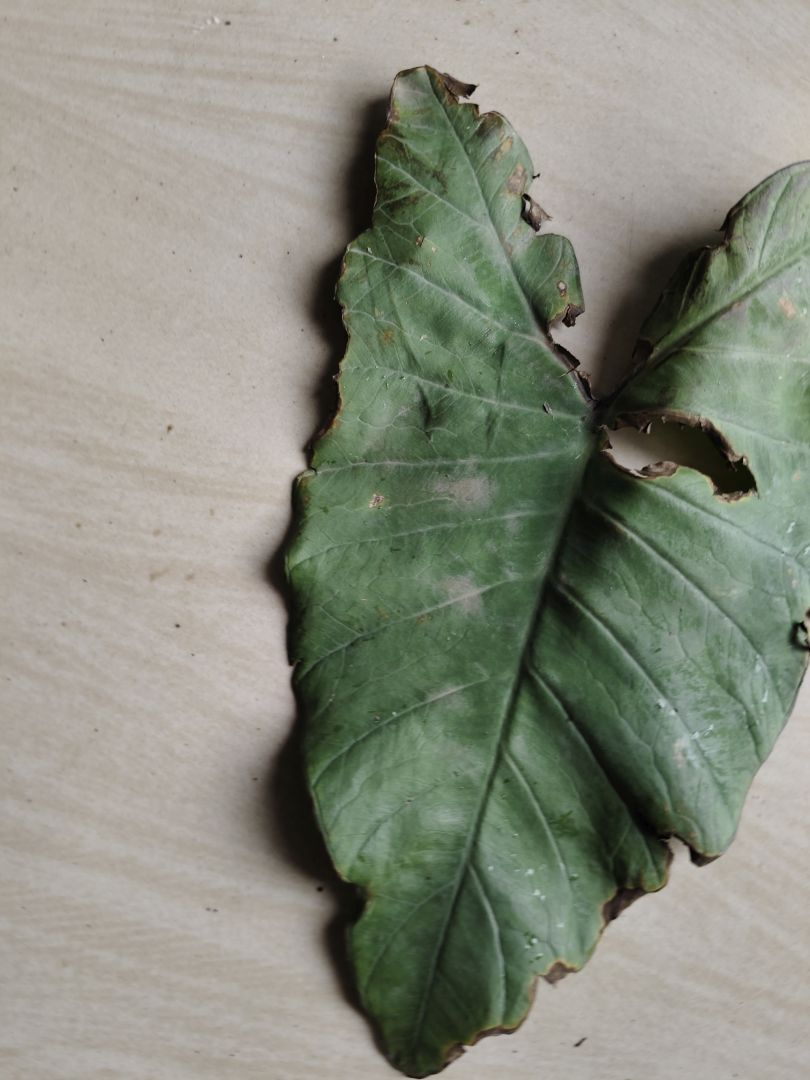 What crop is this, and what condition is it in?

taro, leaf blight
